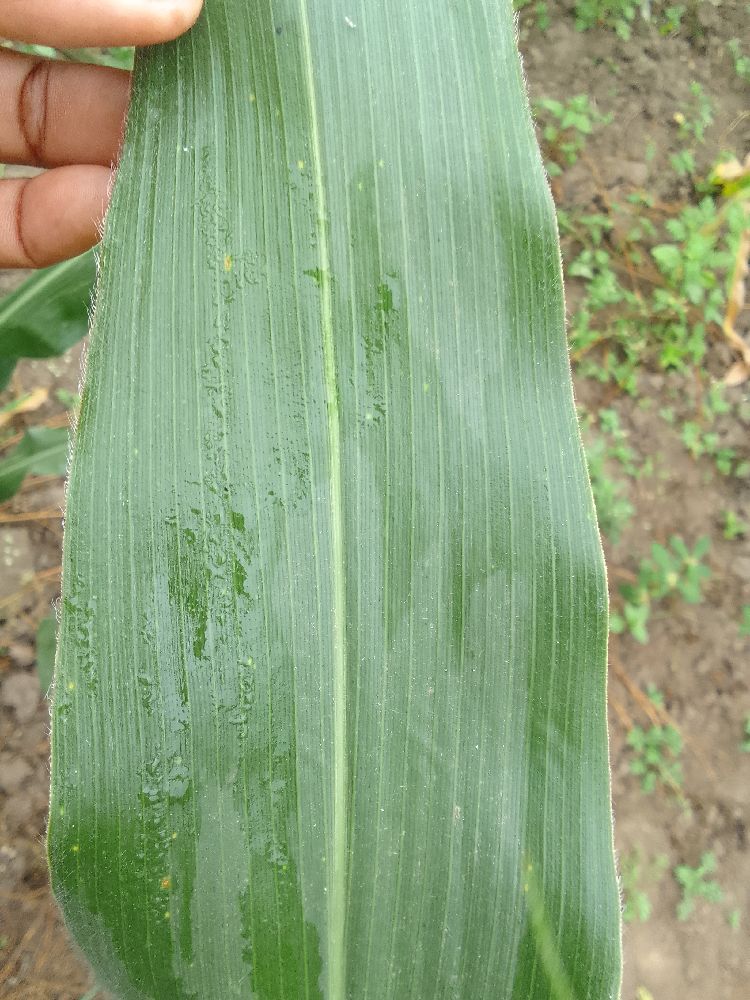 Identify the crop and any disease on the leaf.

maize, healthy
